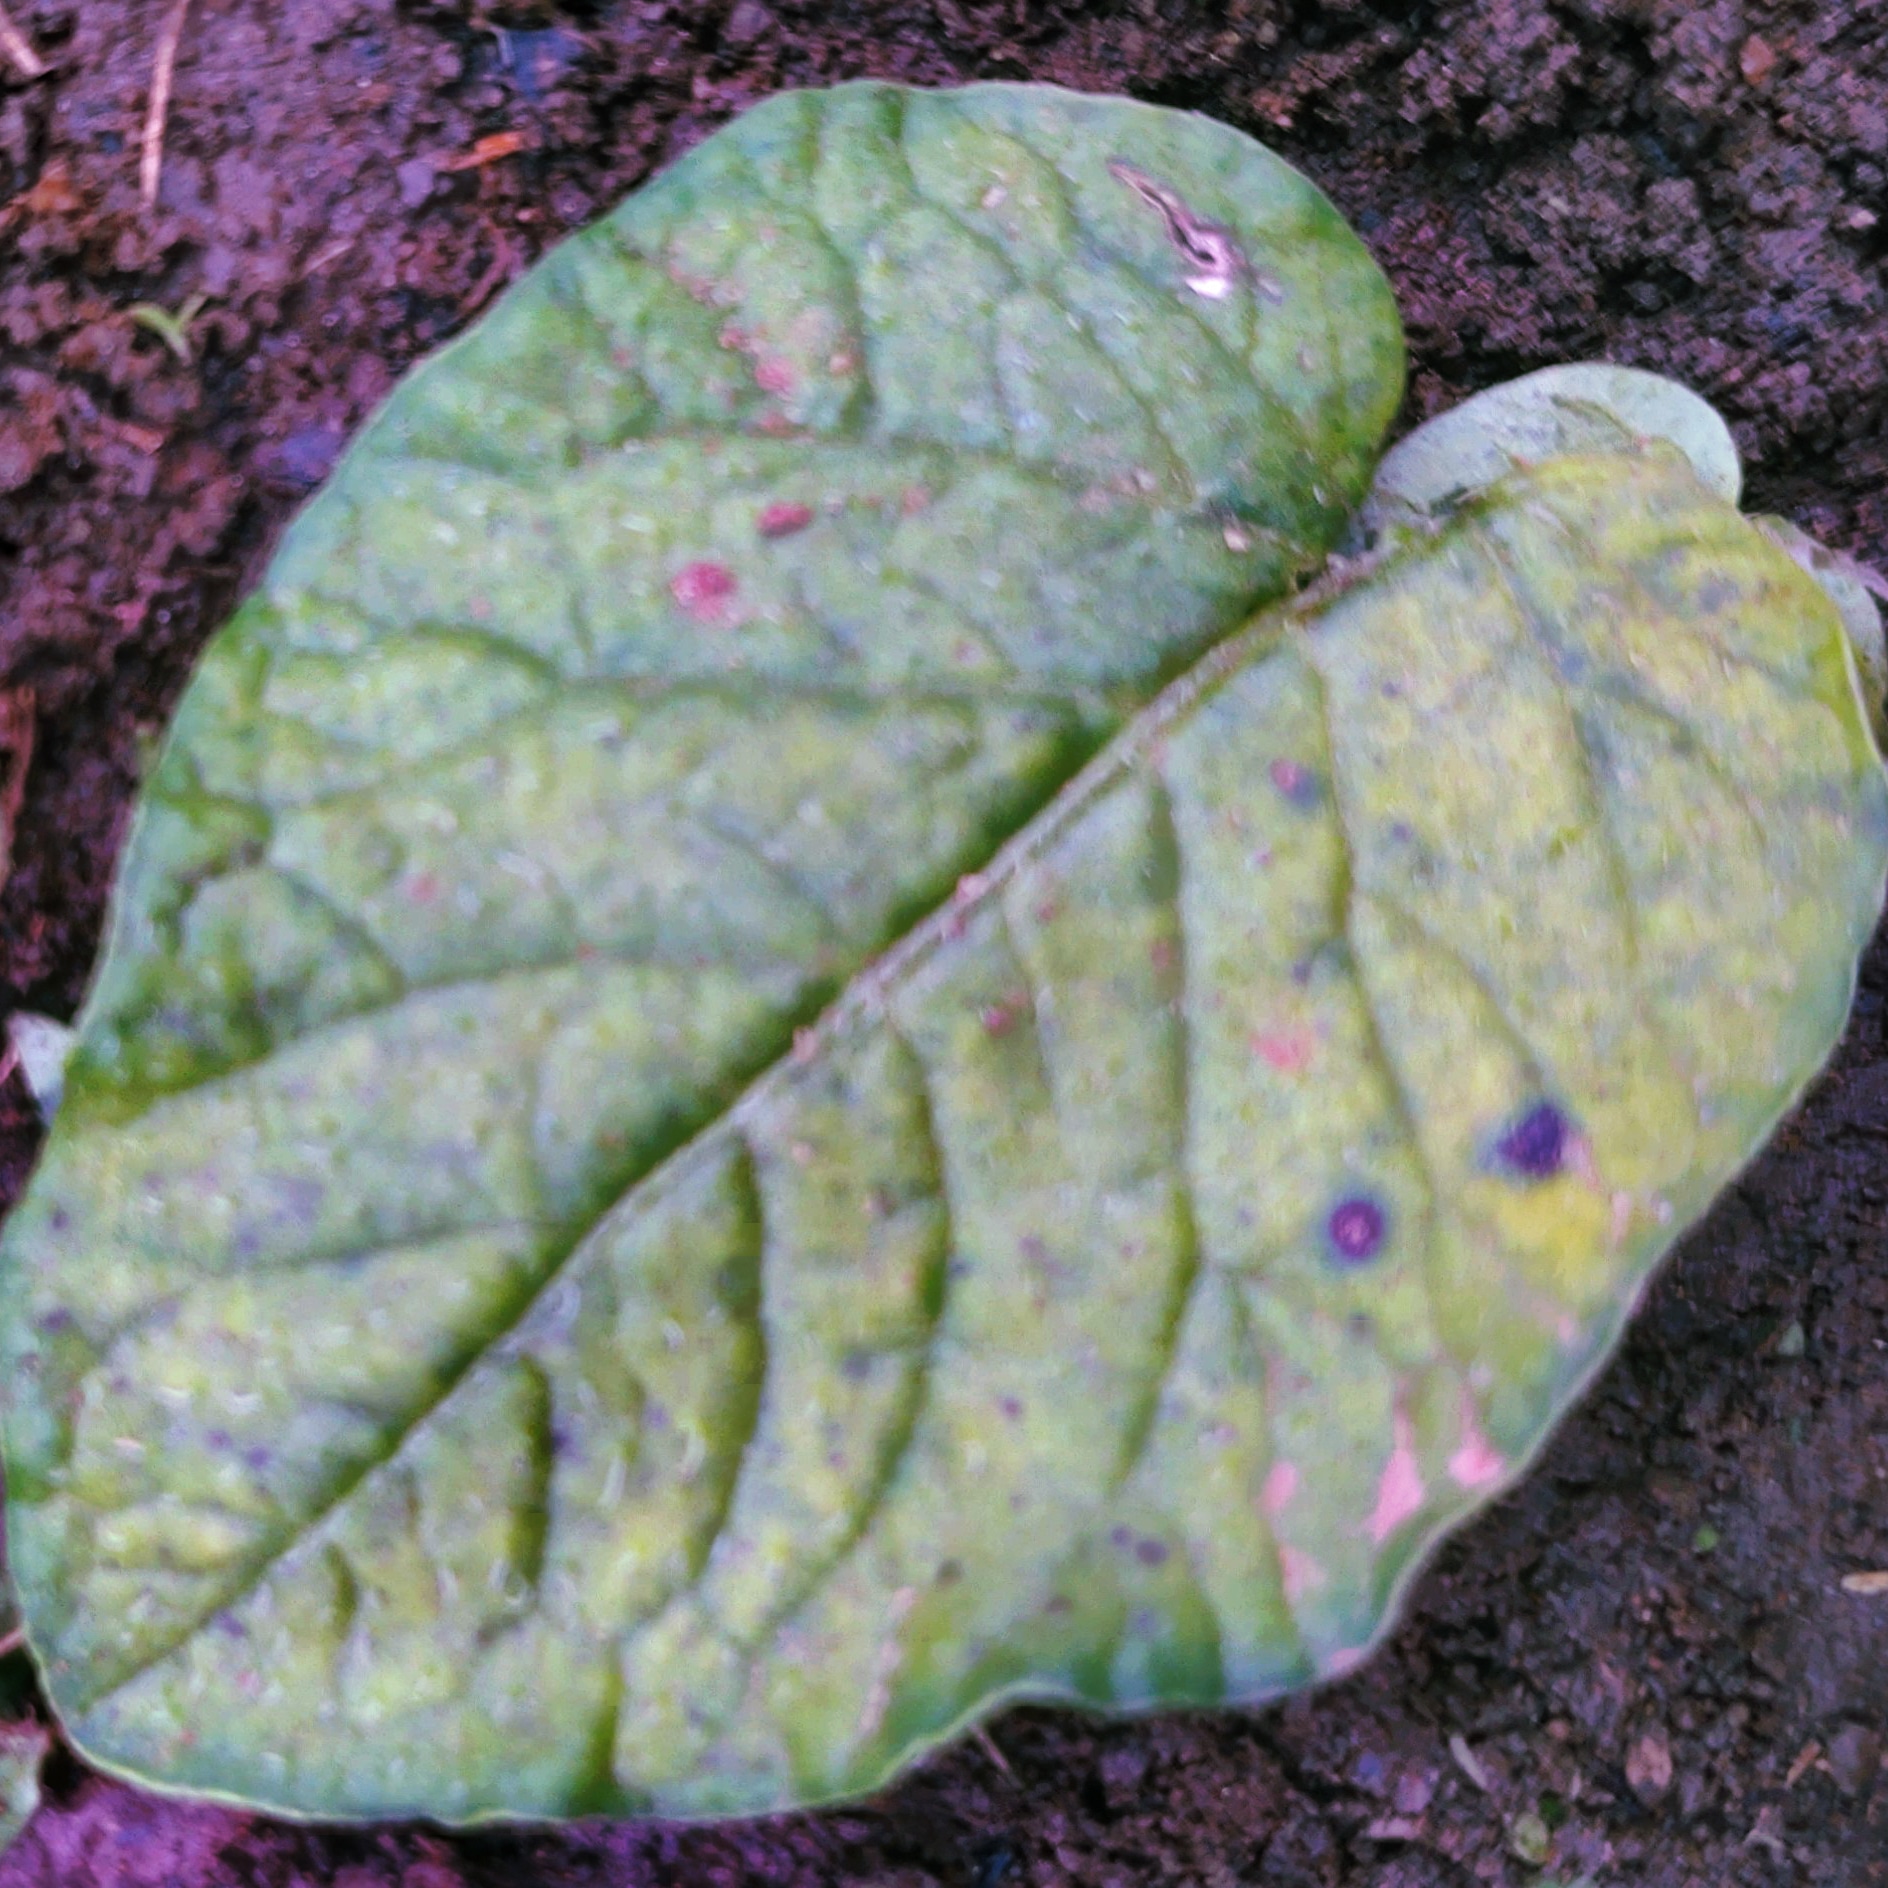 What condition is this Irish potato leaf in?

late blight
